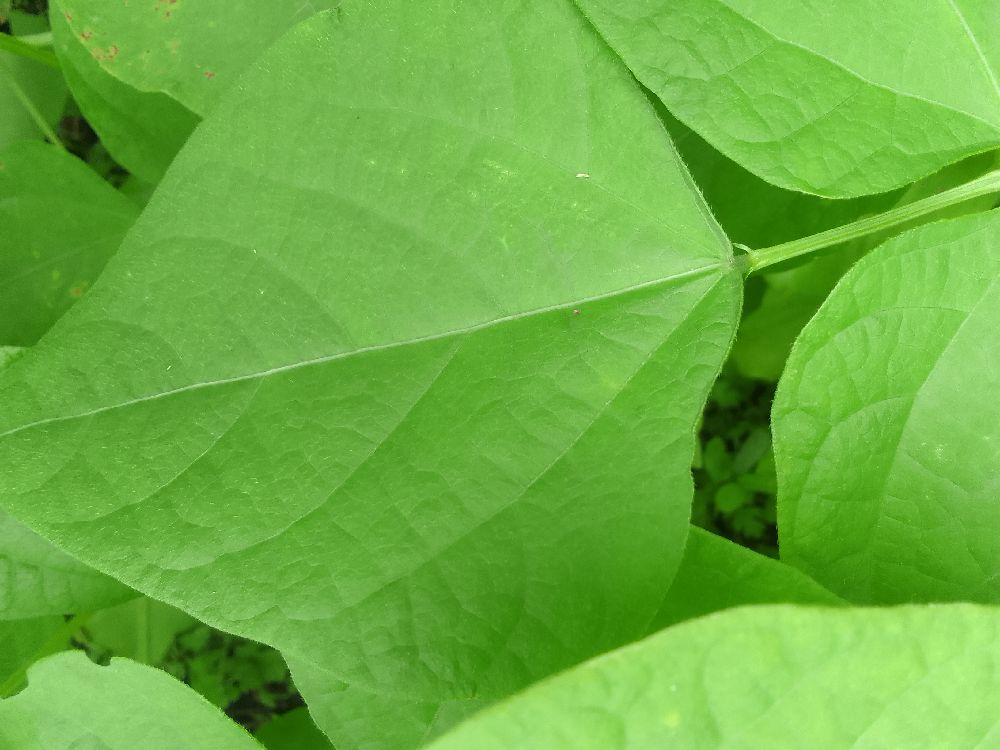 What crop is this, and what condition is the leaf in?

common bean, healthy
